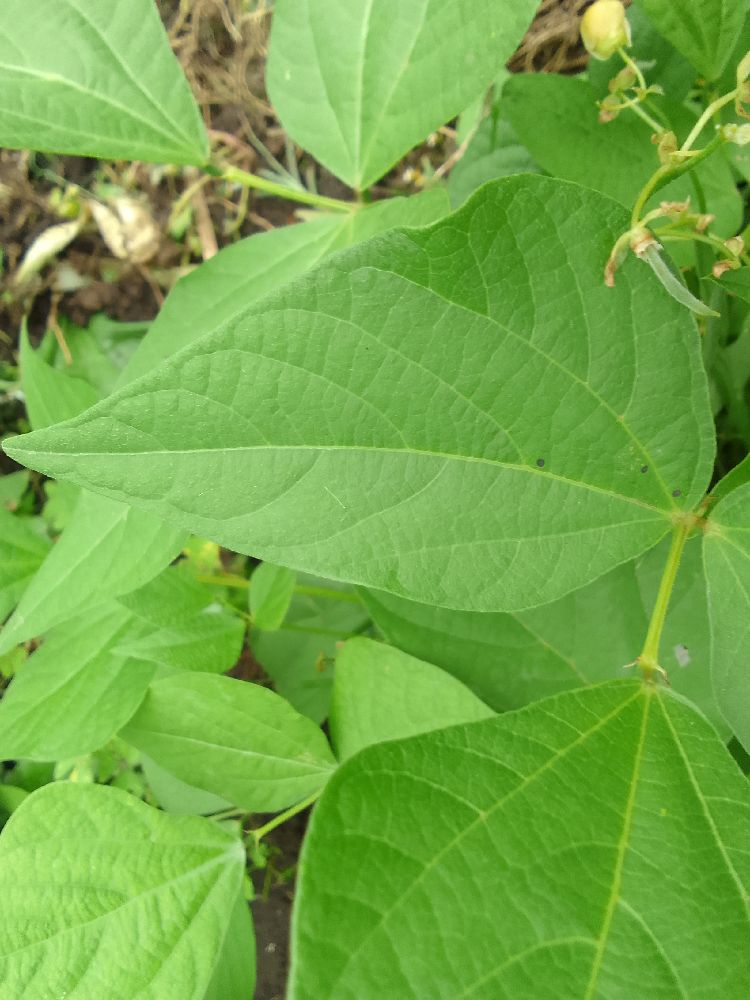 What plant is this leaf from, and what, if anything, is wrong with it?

common bean, healthy
